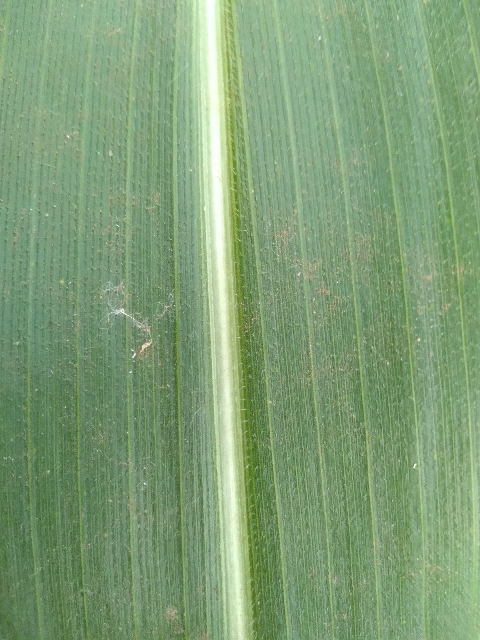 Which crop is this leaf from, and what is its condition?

maize, healthy
